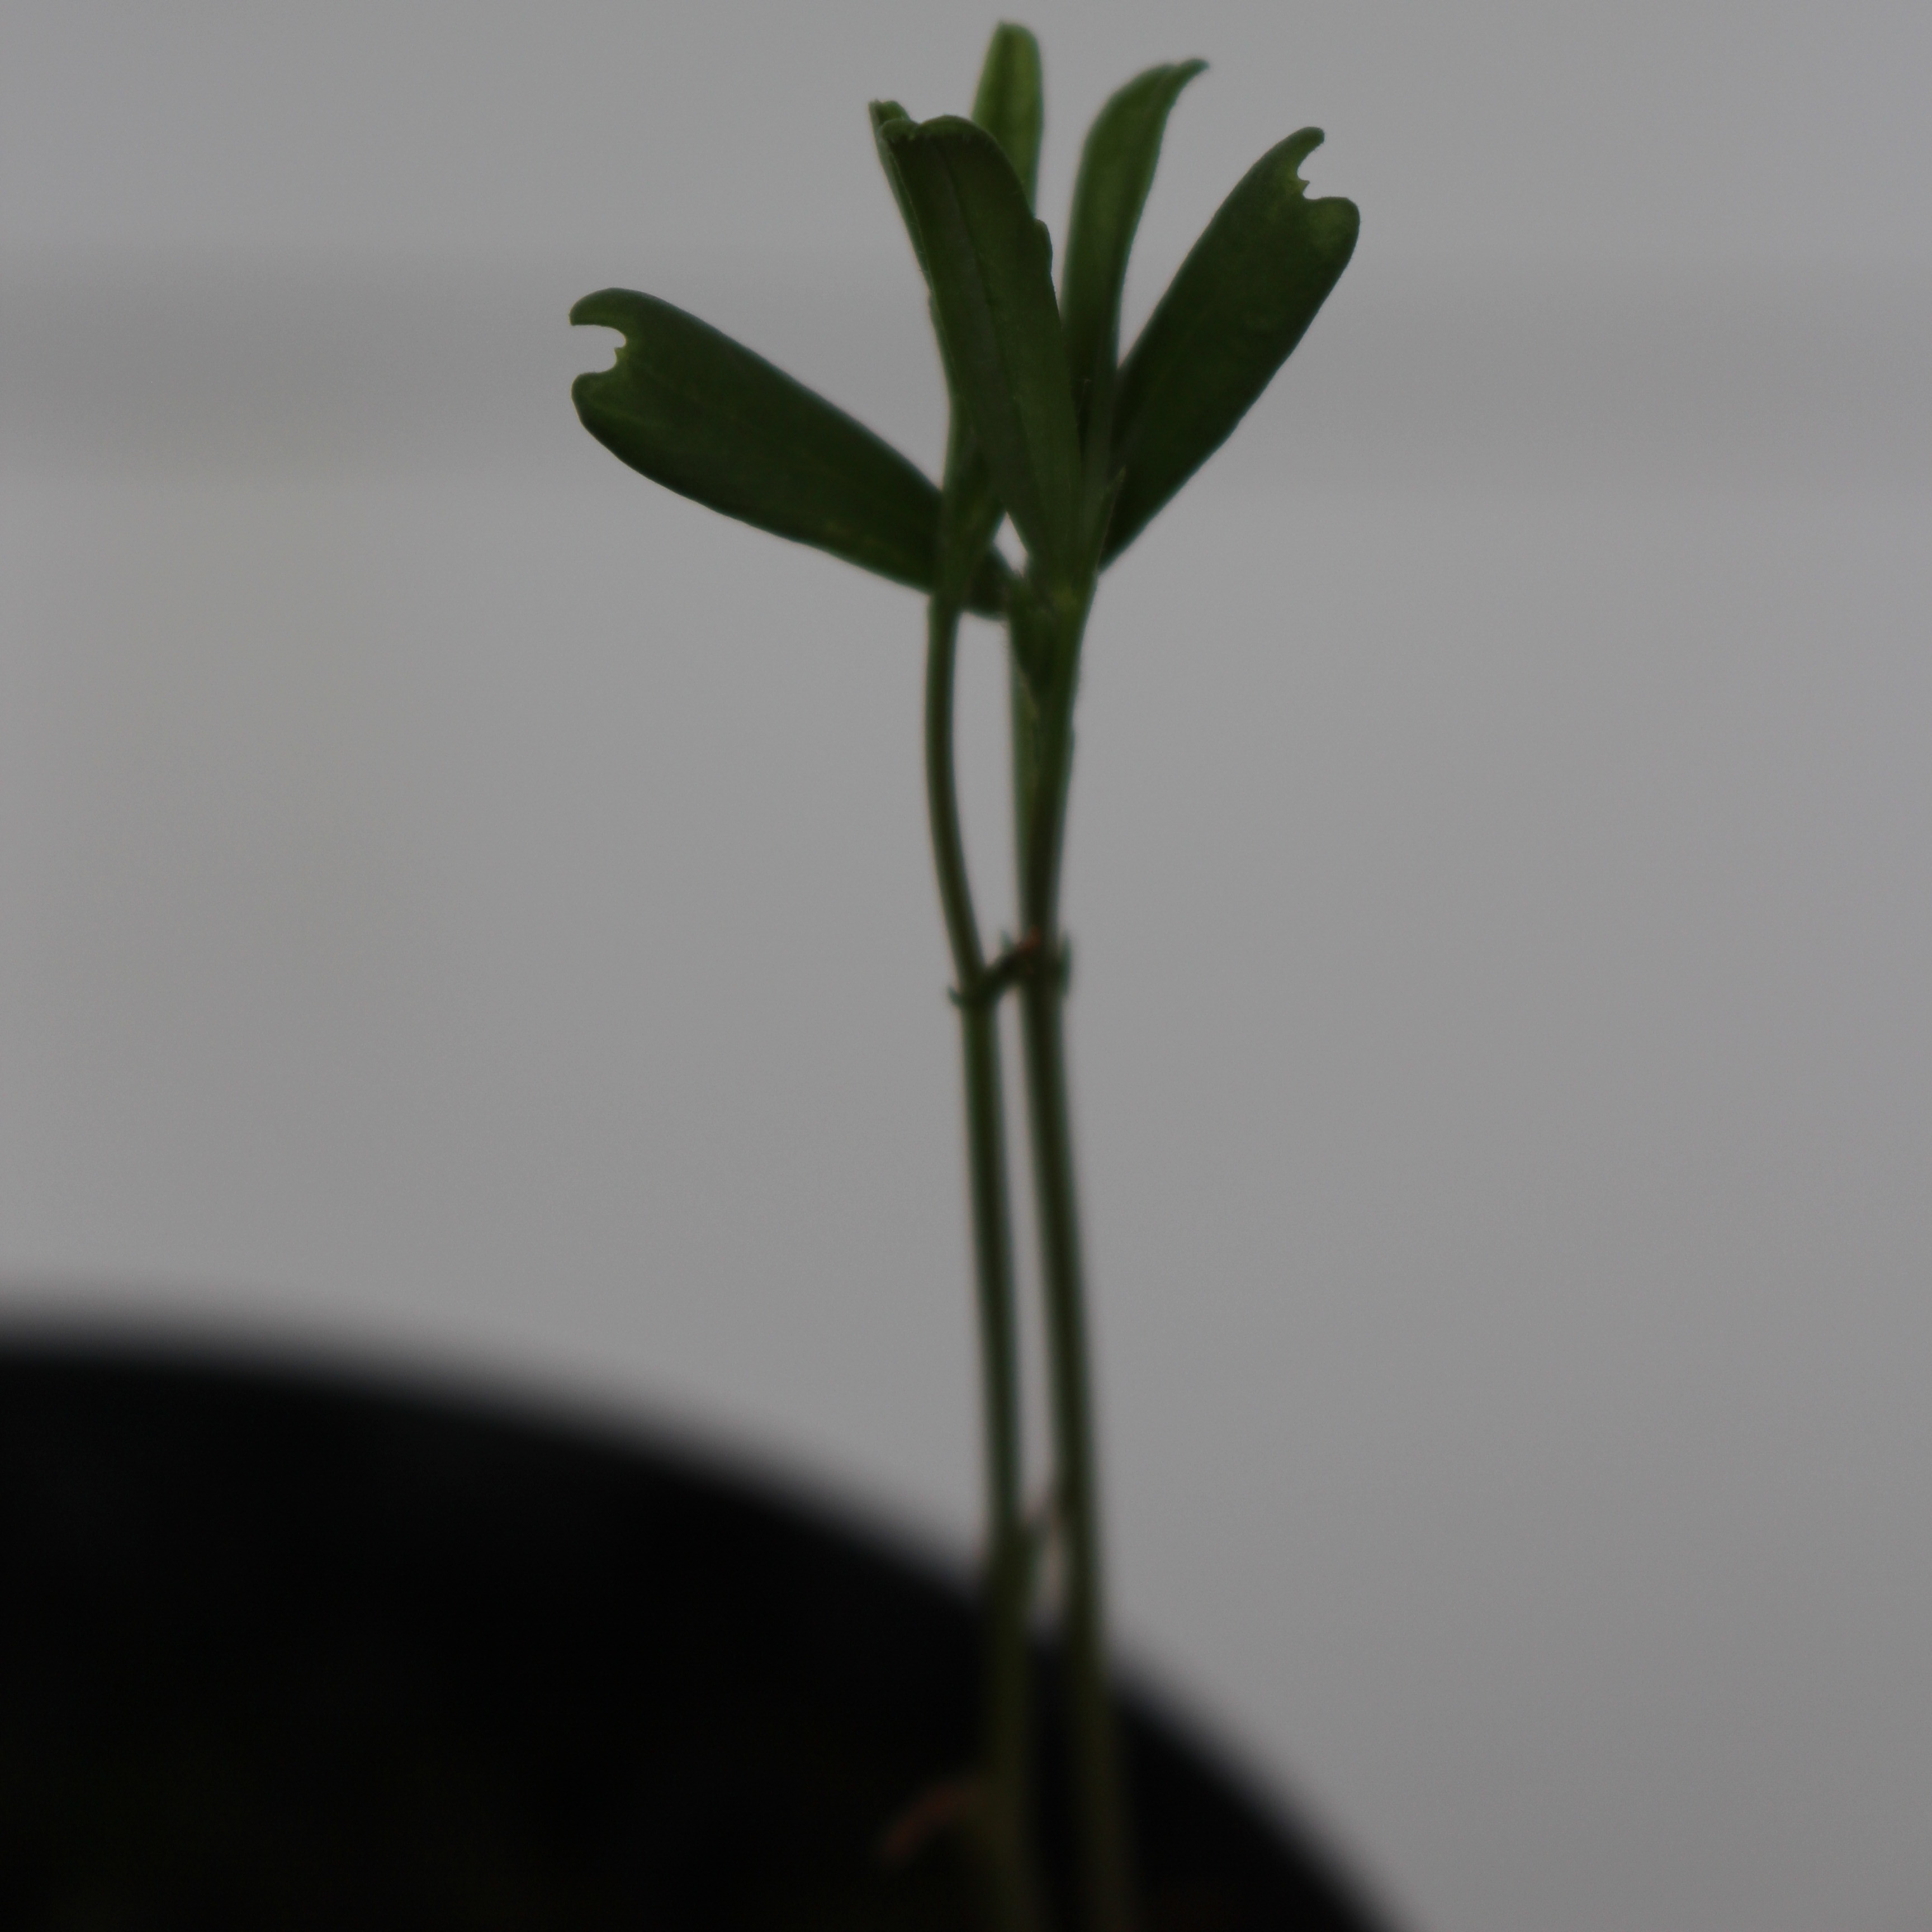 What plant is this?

Vicia sativa
